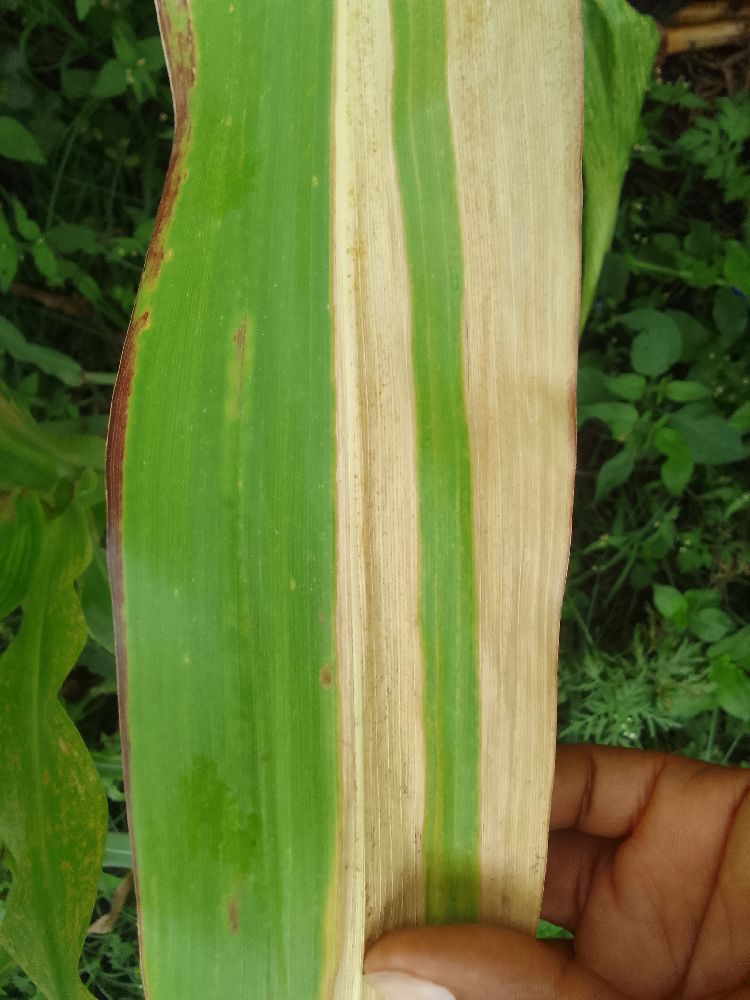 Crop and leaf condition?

maize, maize lethal necrosis
